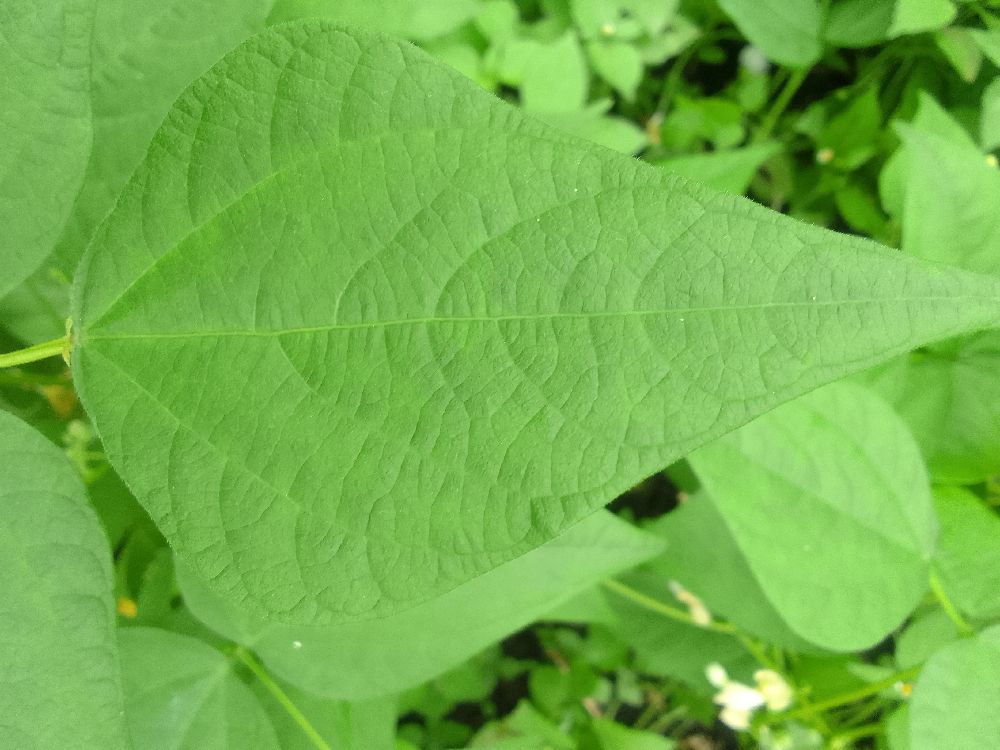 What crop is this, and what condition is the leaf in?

common bean, healthy
